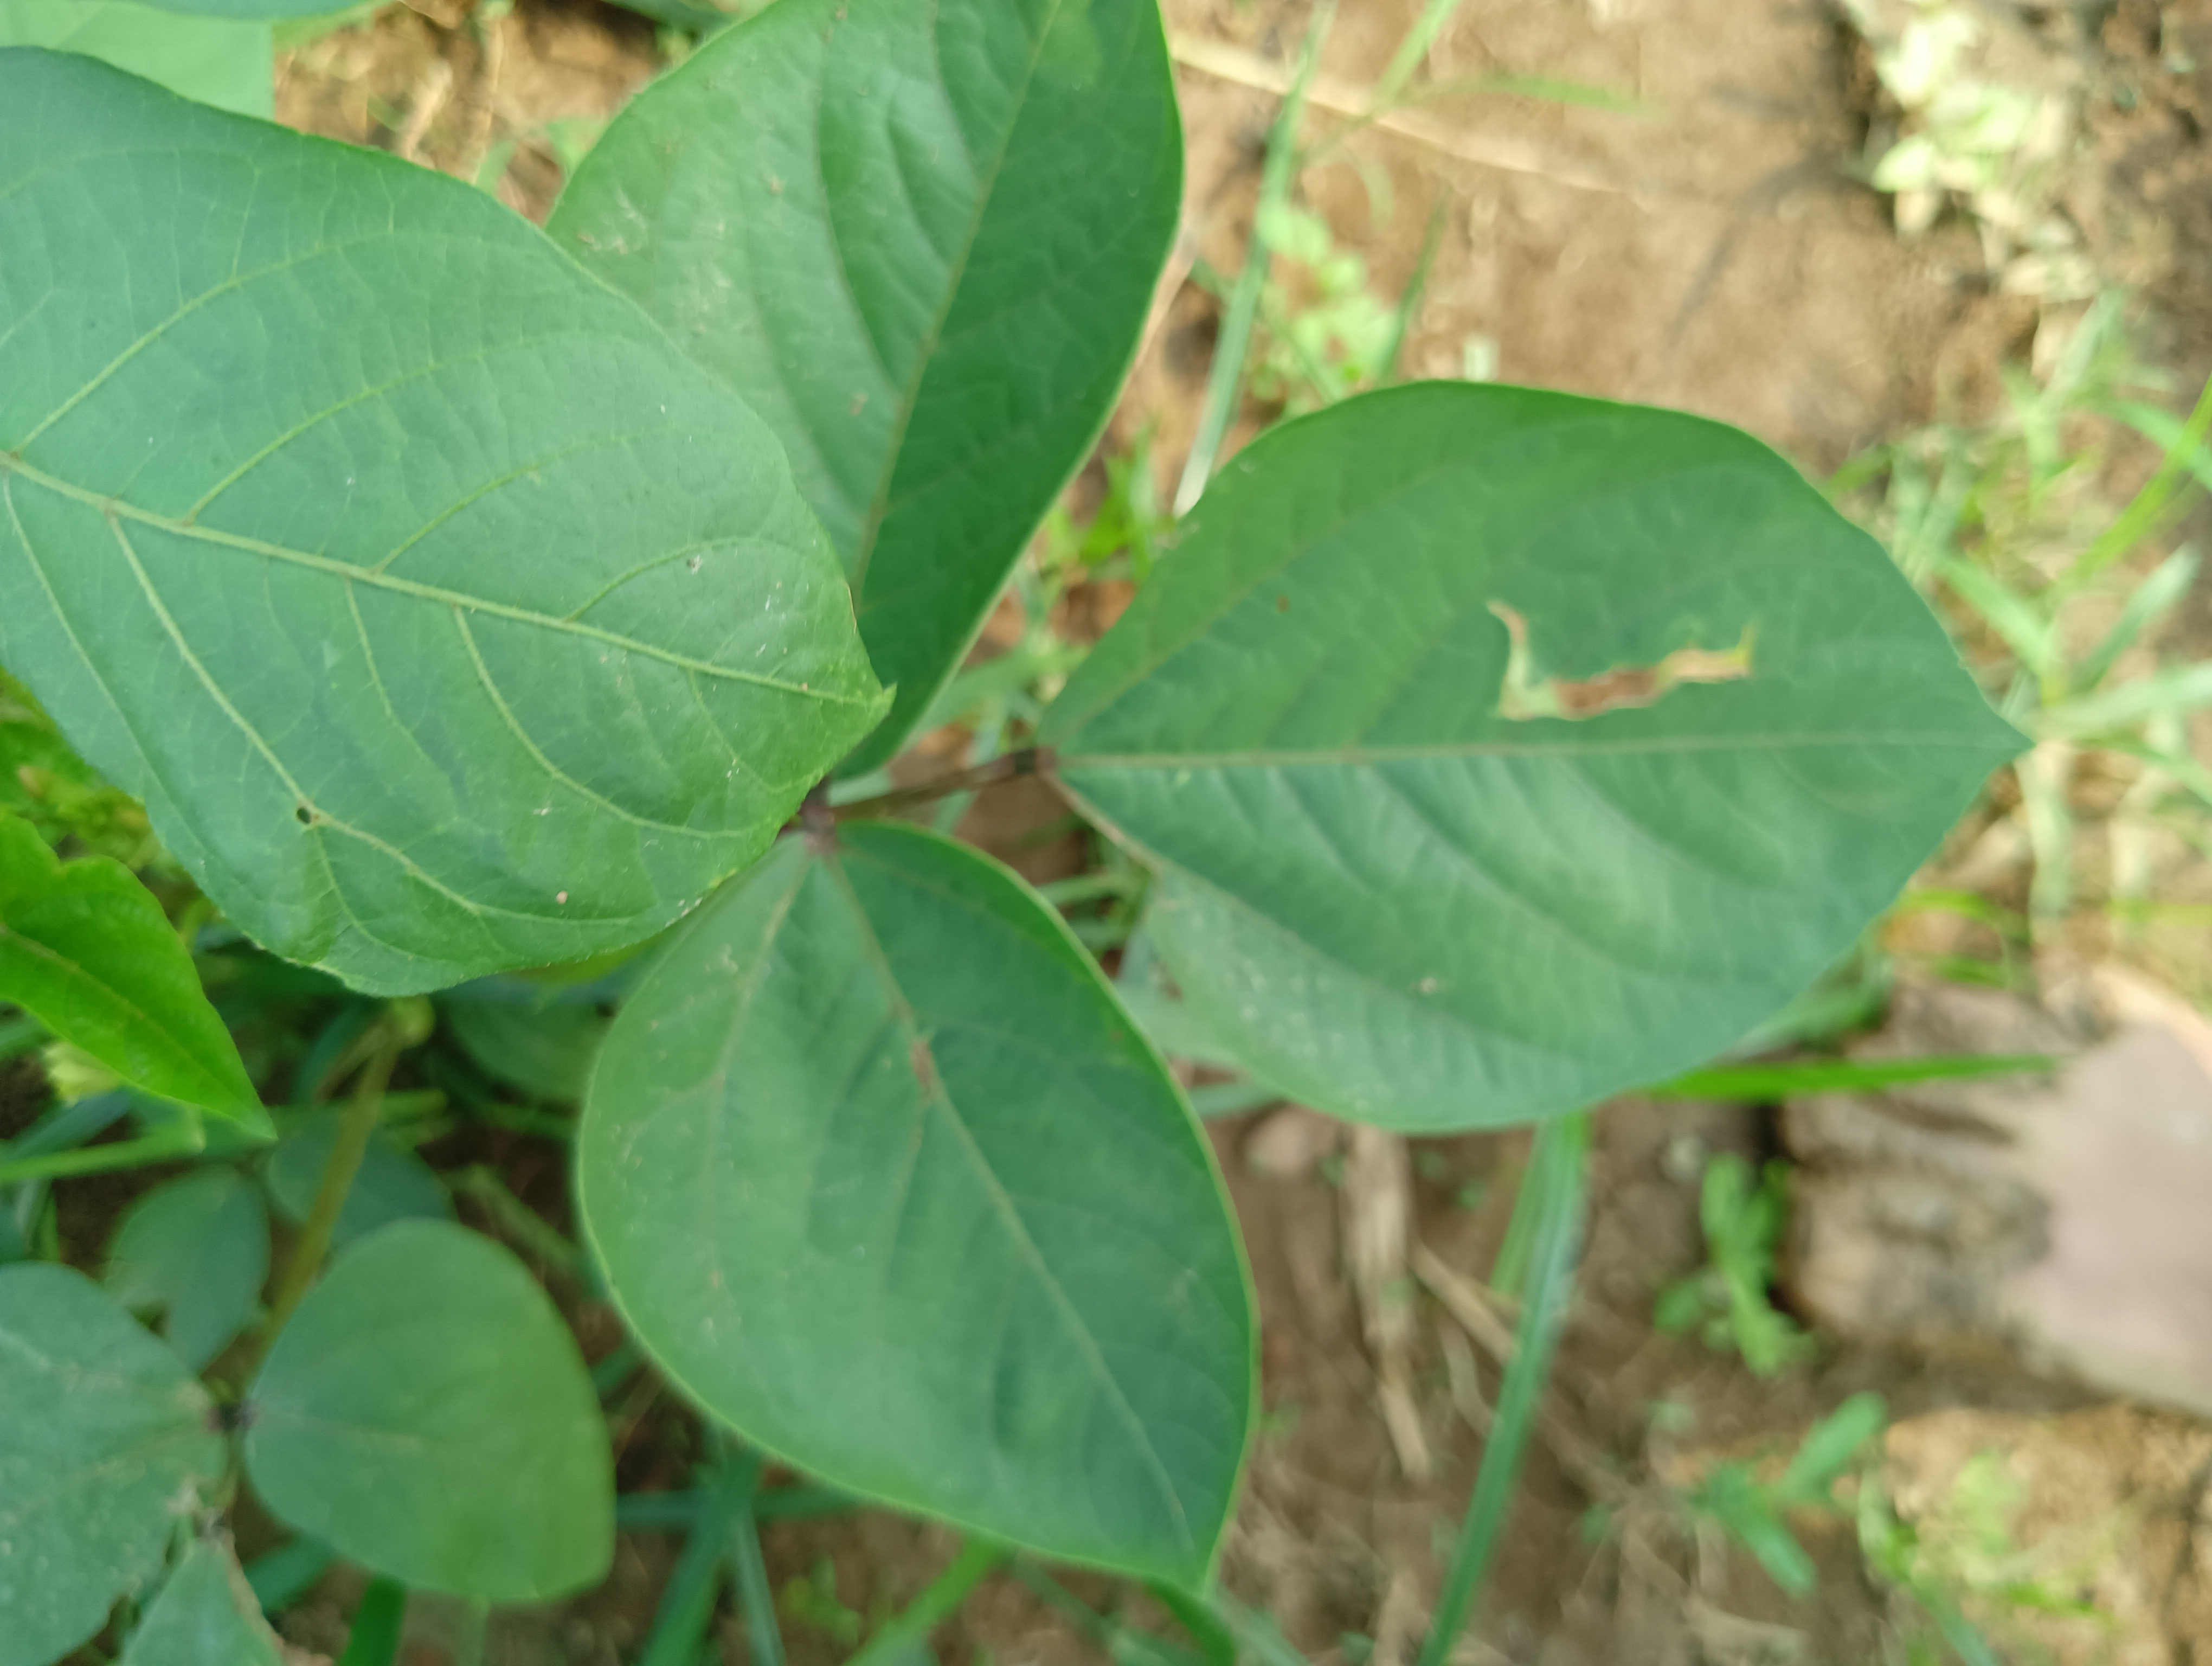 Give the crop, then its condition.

mungbean, healthy
